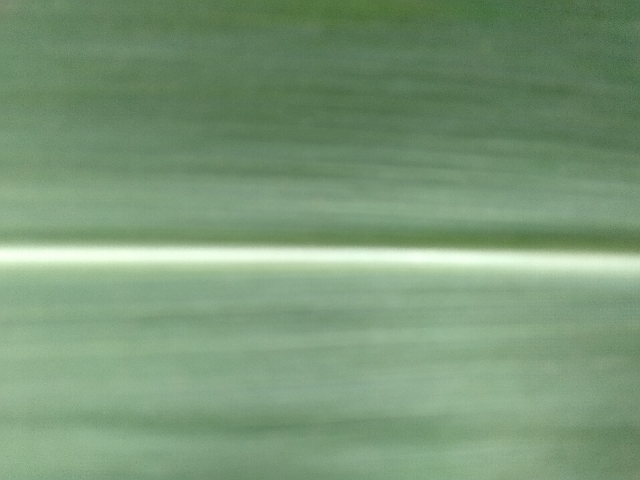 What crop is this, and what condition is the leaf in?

maize, healthy
